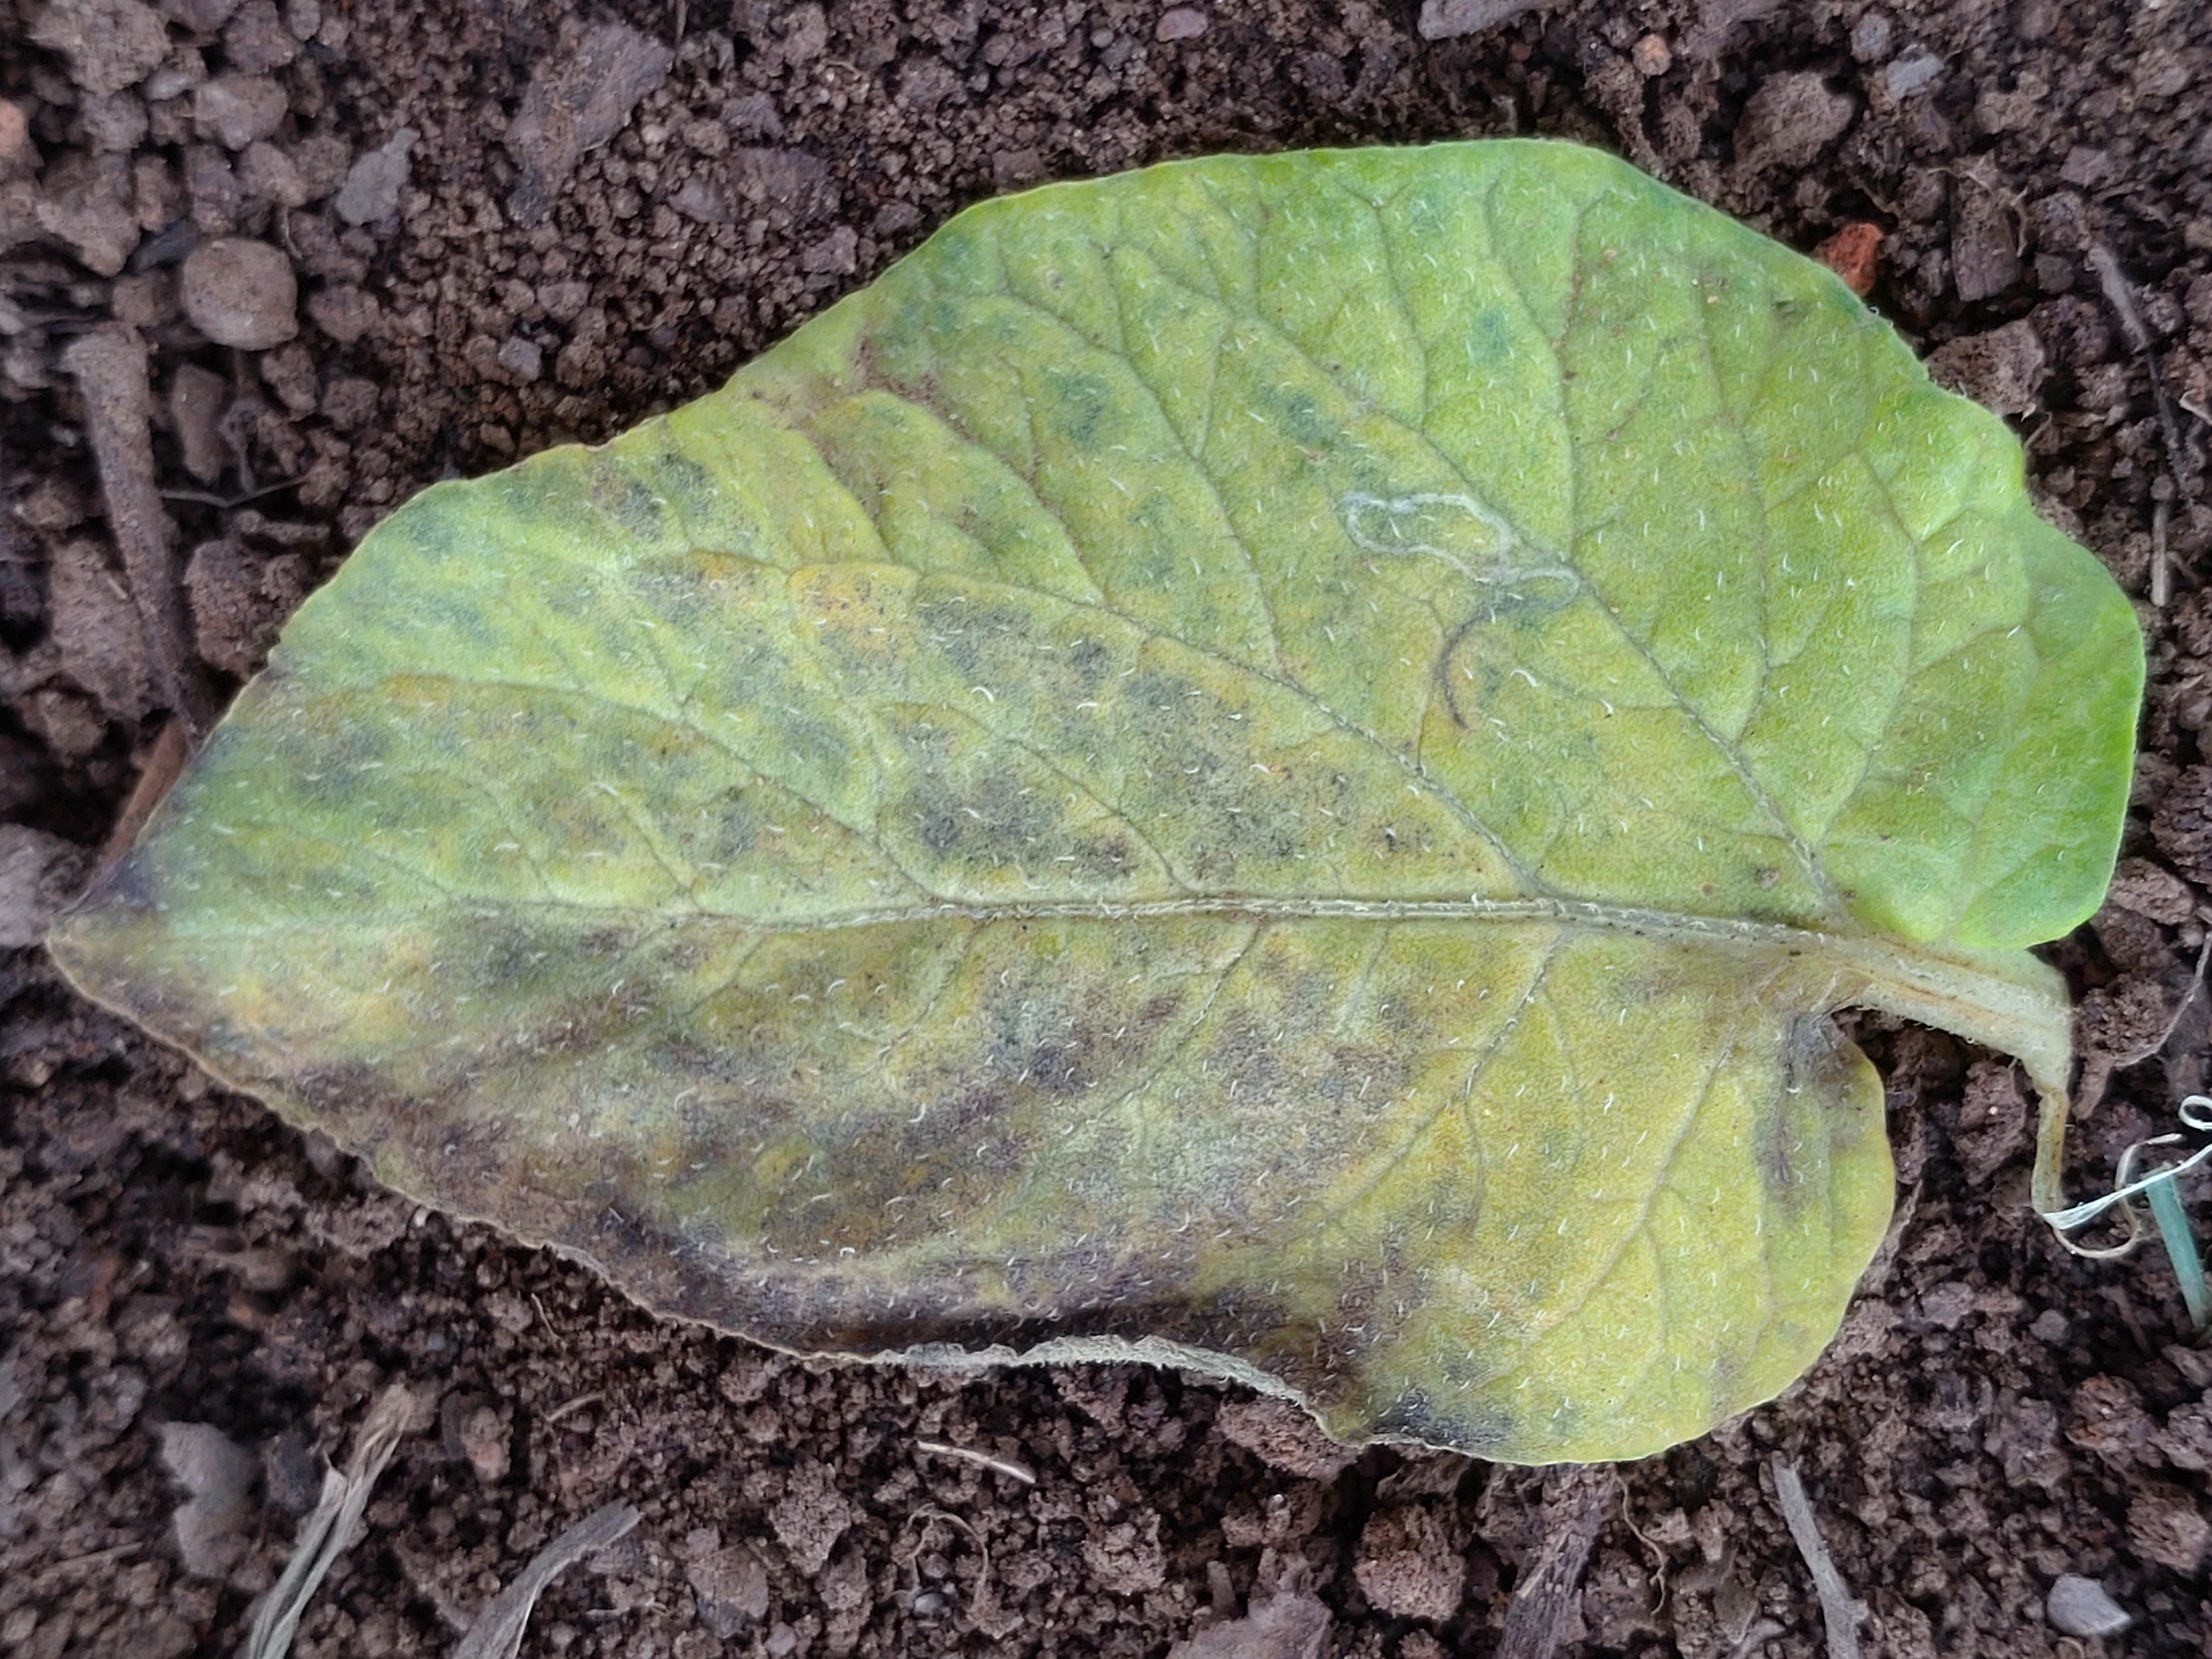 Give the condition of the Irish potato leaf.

late blight
